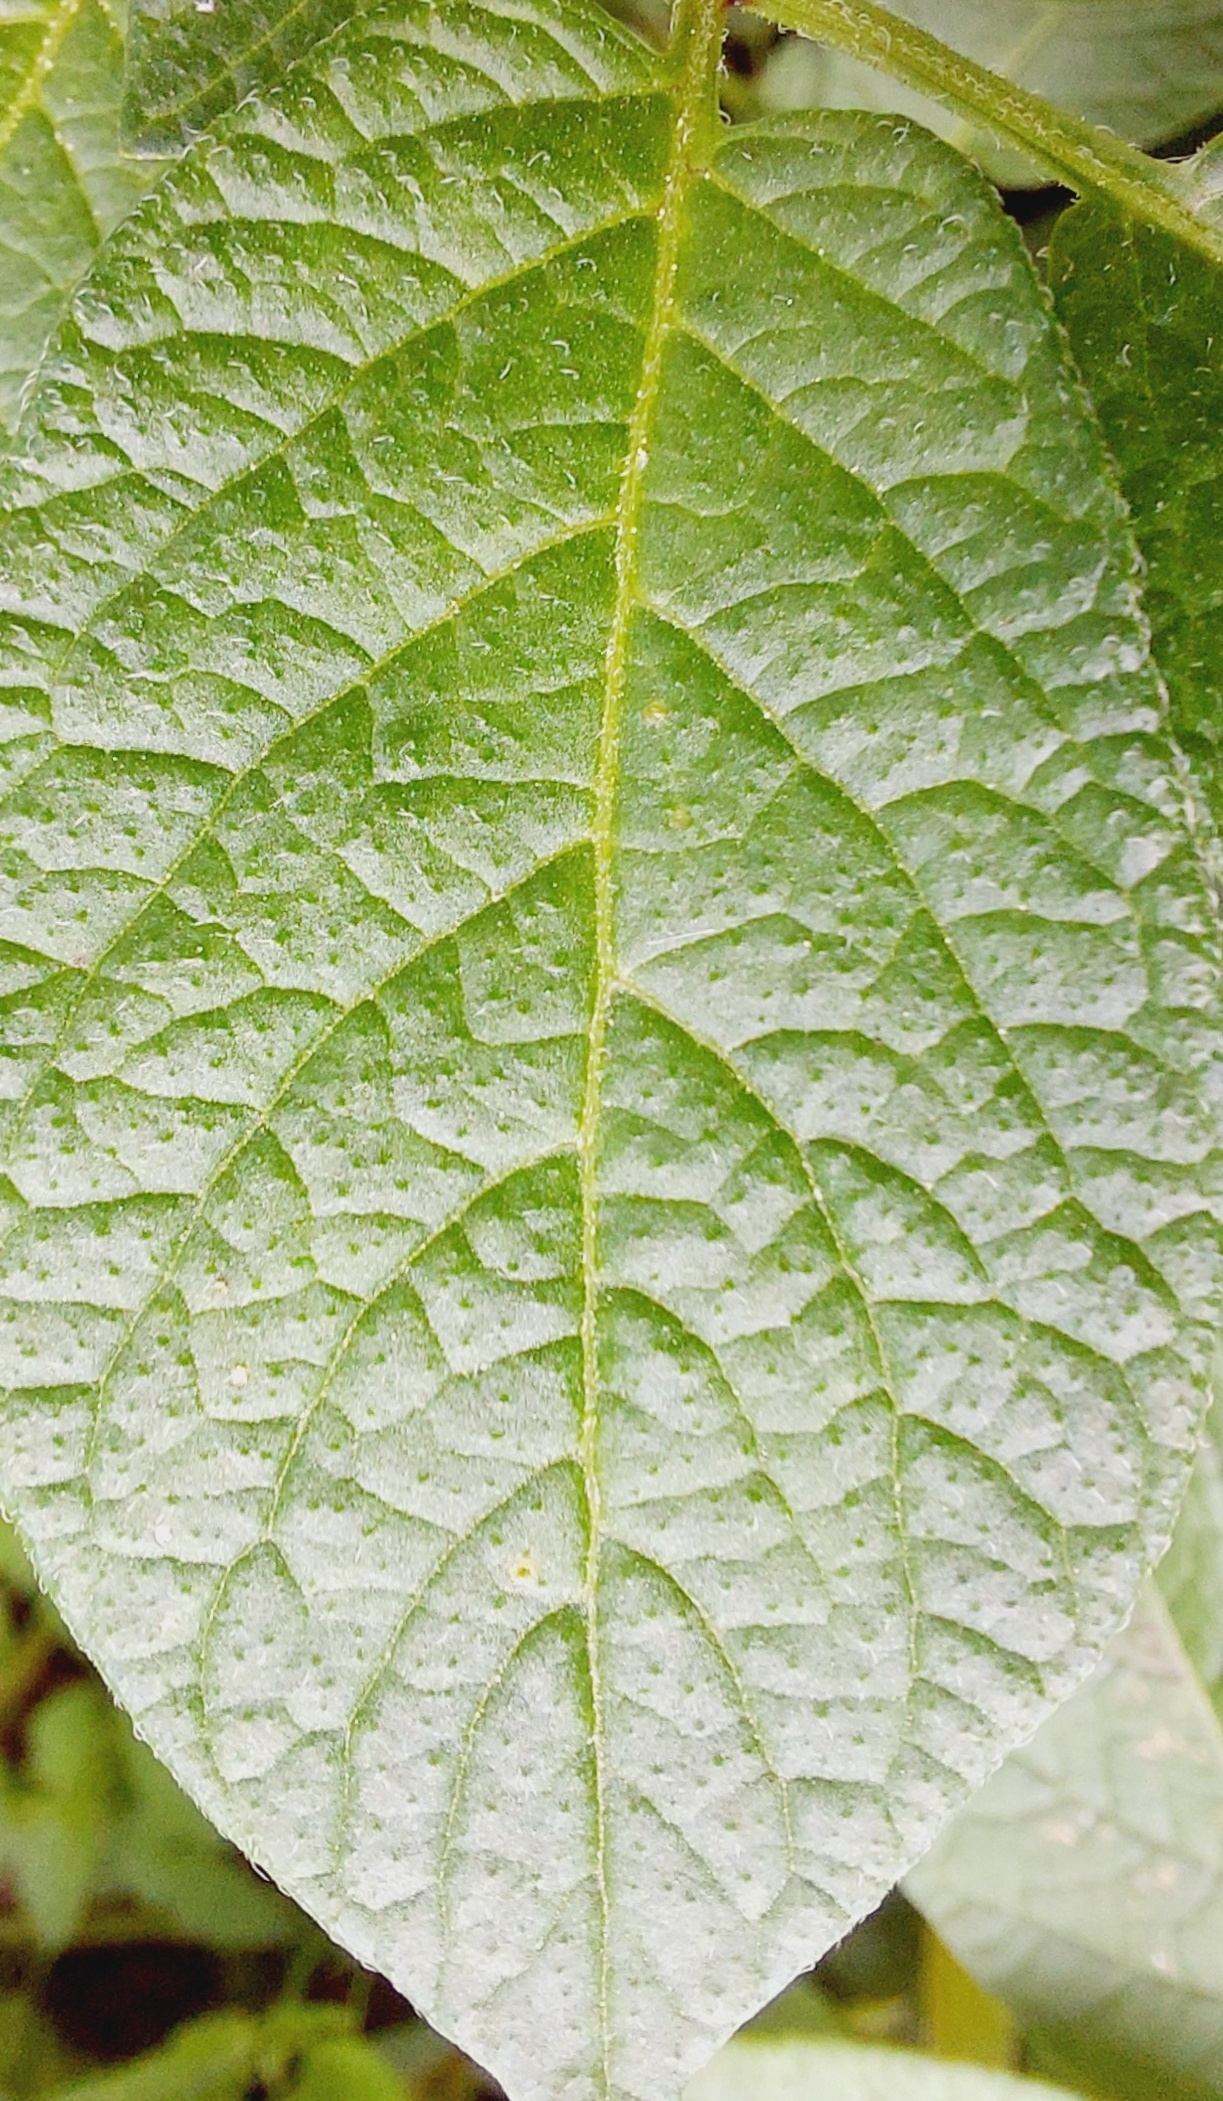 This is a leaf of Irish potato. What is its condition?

healthy
